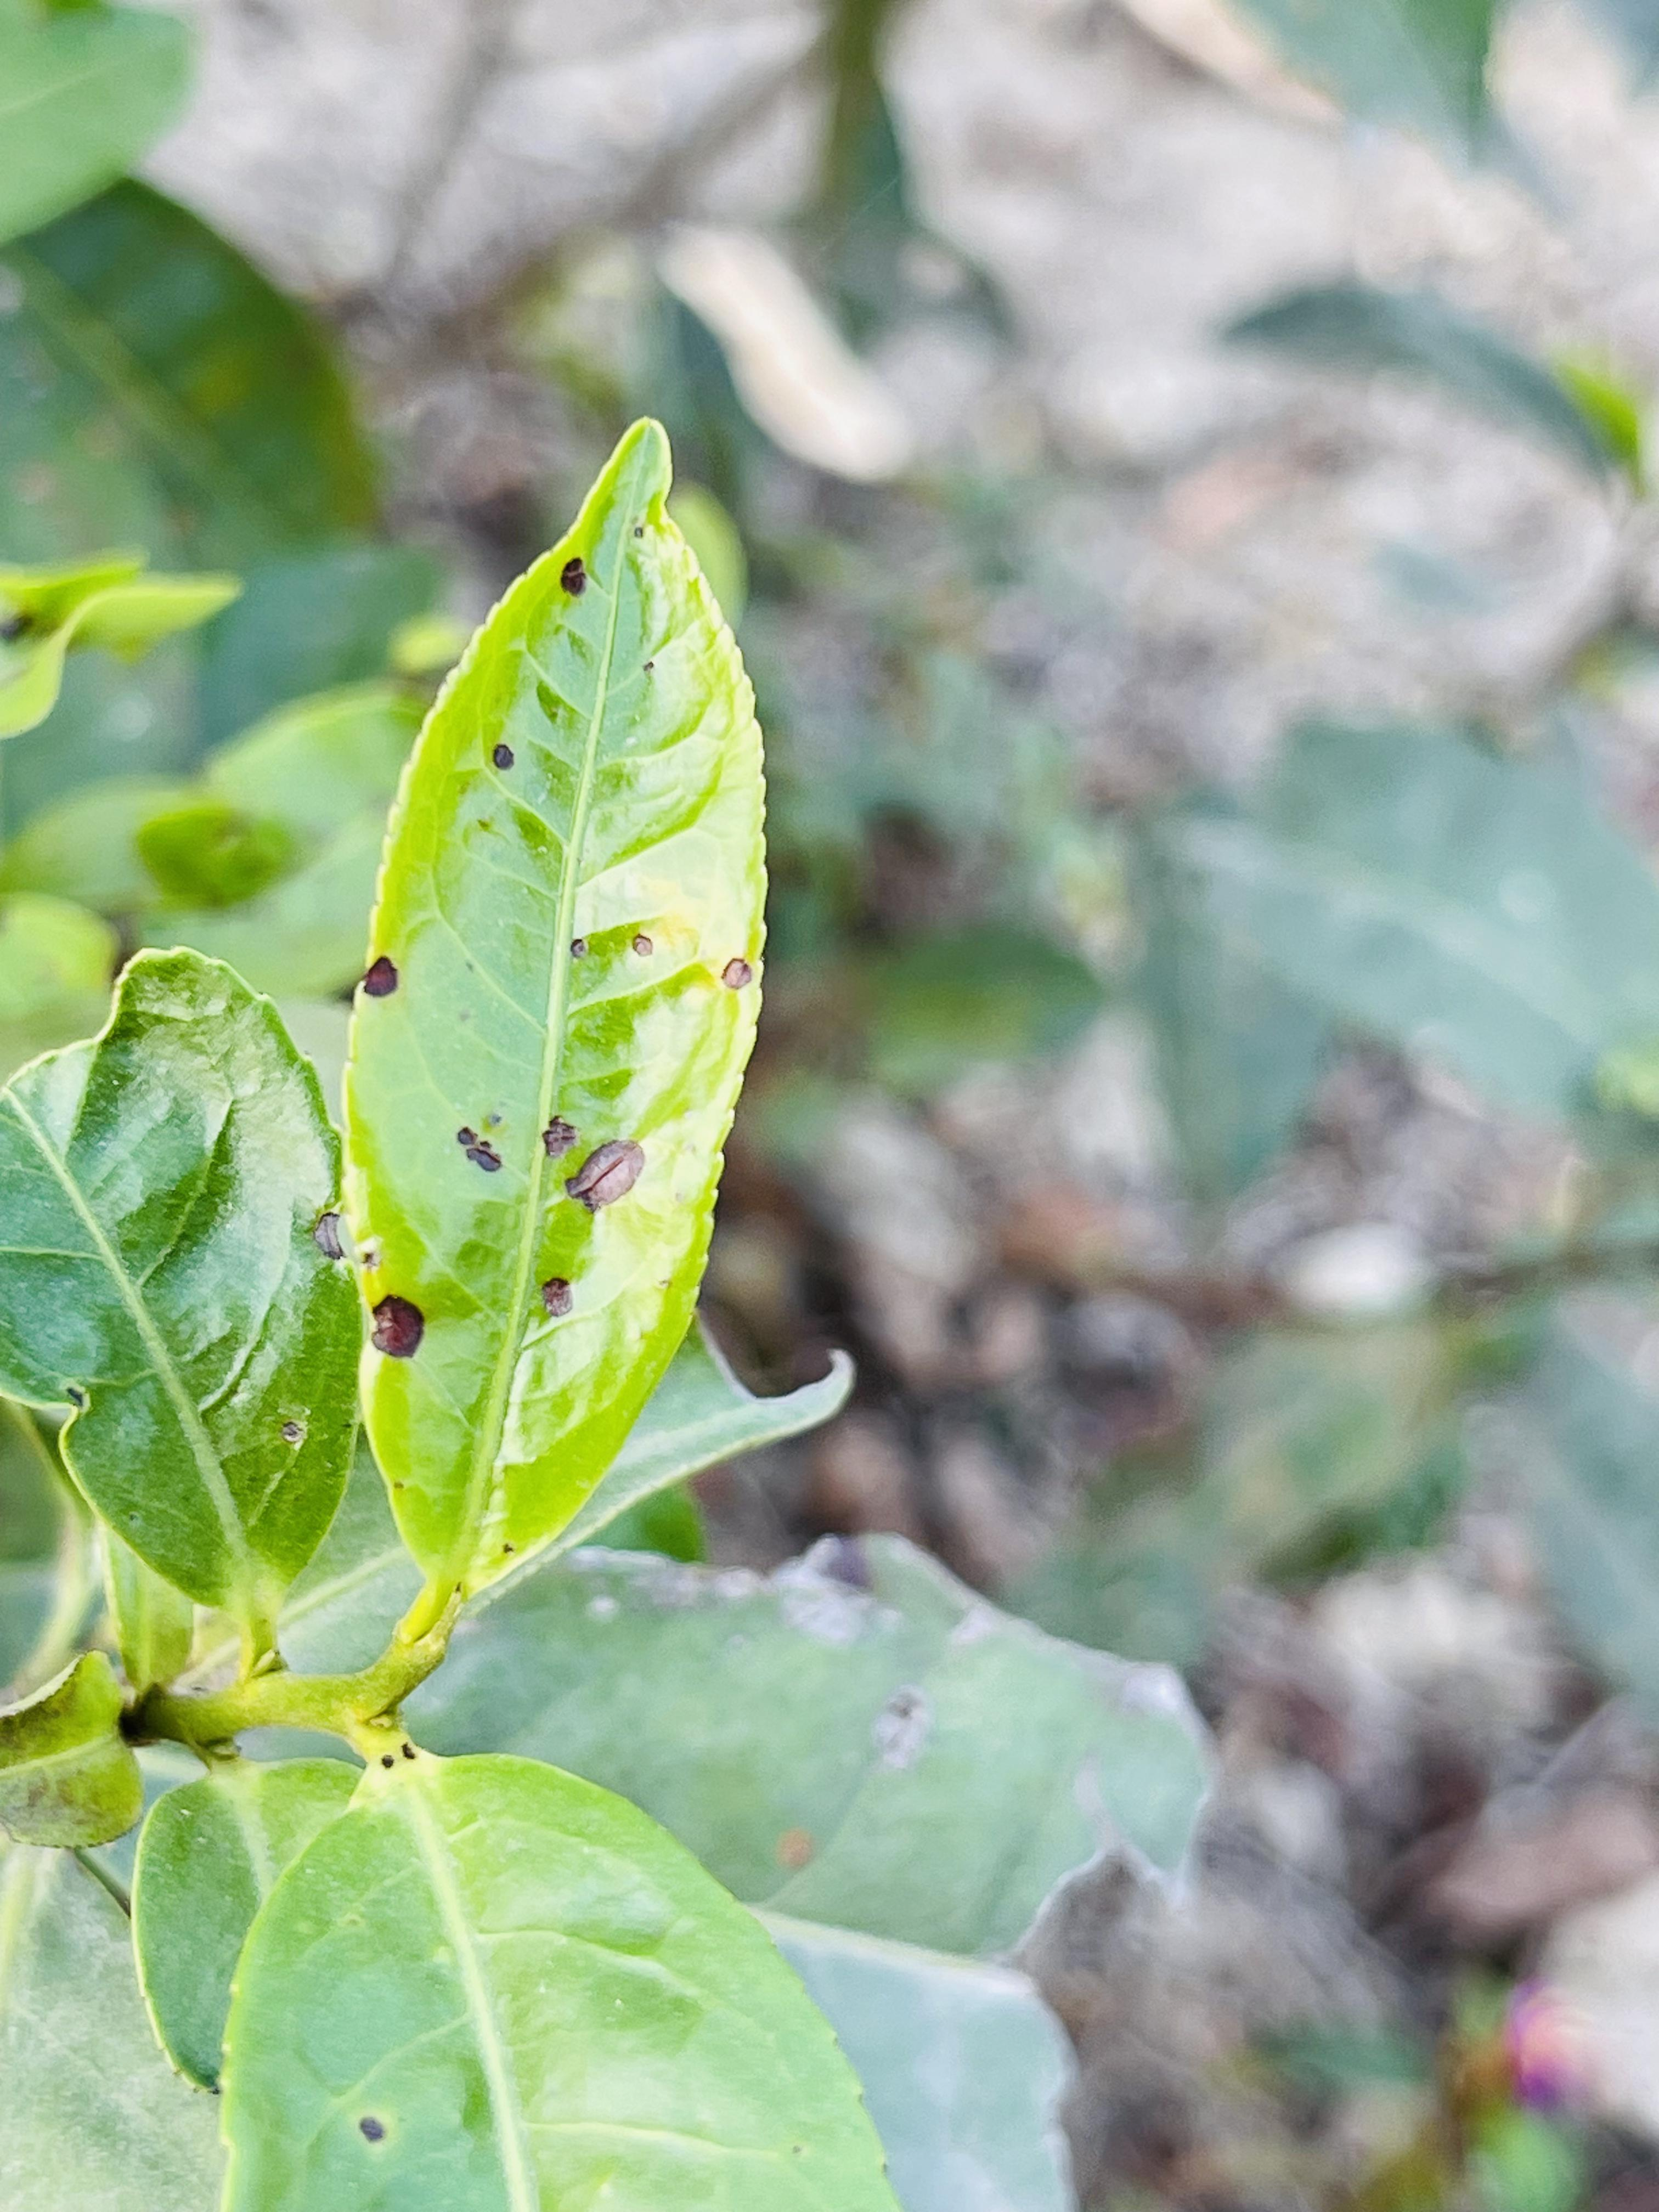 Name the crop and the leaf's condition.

tea, helopeltis
